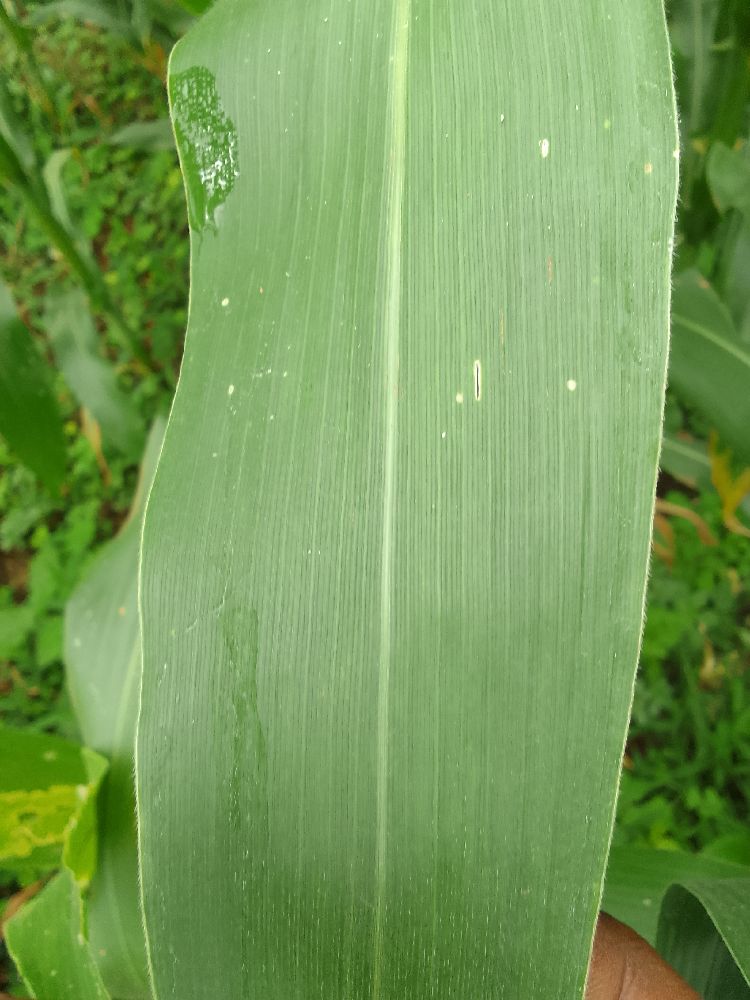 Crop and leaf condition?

maize, healthy
